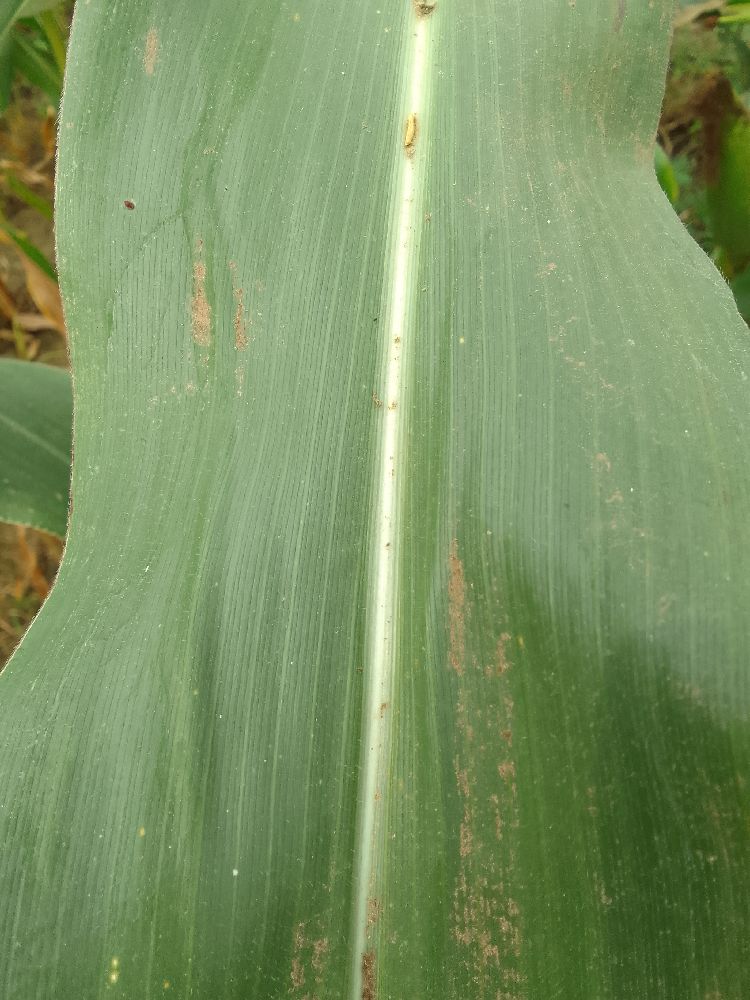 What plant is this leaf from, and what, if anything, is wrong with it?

maize, healthy
